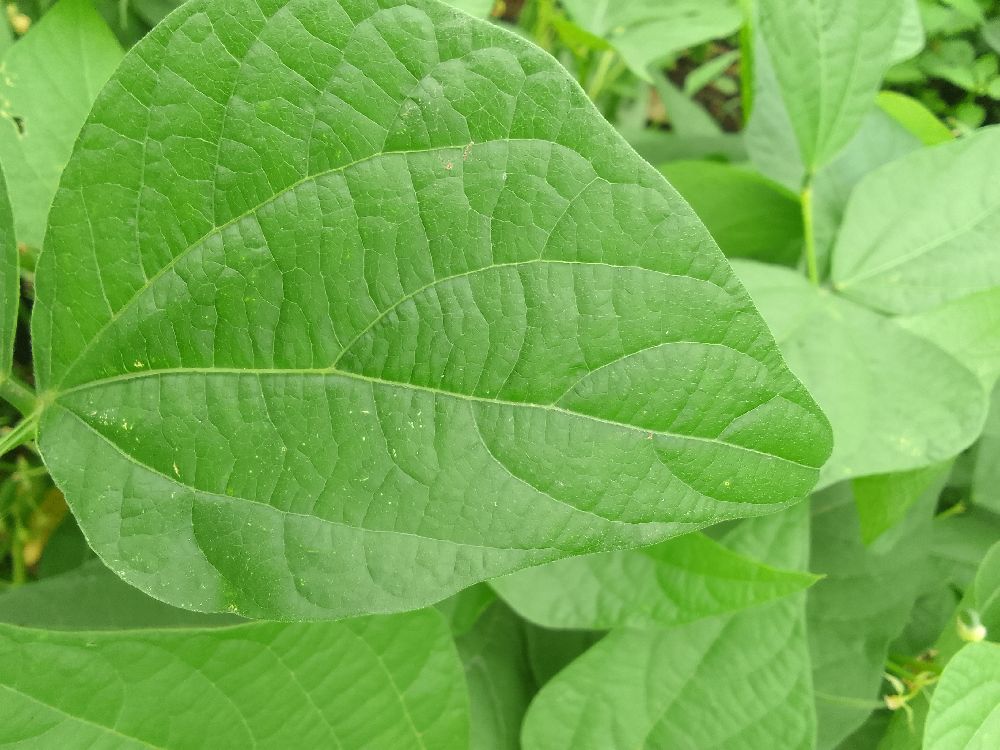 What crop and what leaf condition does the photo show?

common bean, healthy
